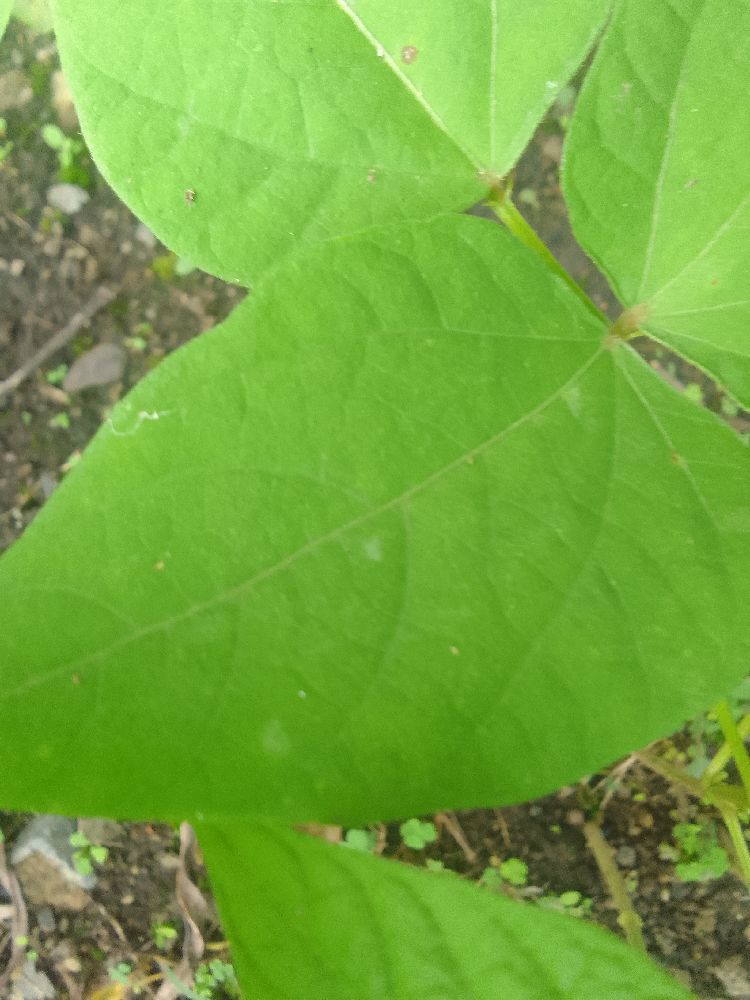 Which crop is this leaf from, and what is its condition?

common bean, healthy
